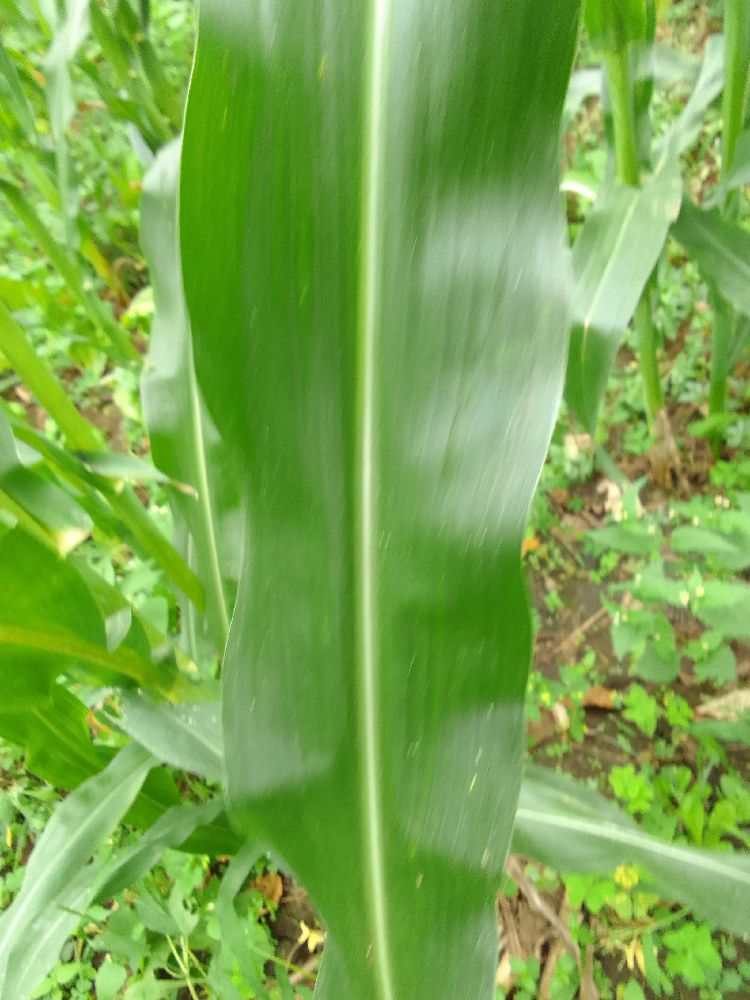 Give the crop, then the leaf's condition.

maize, healthy
